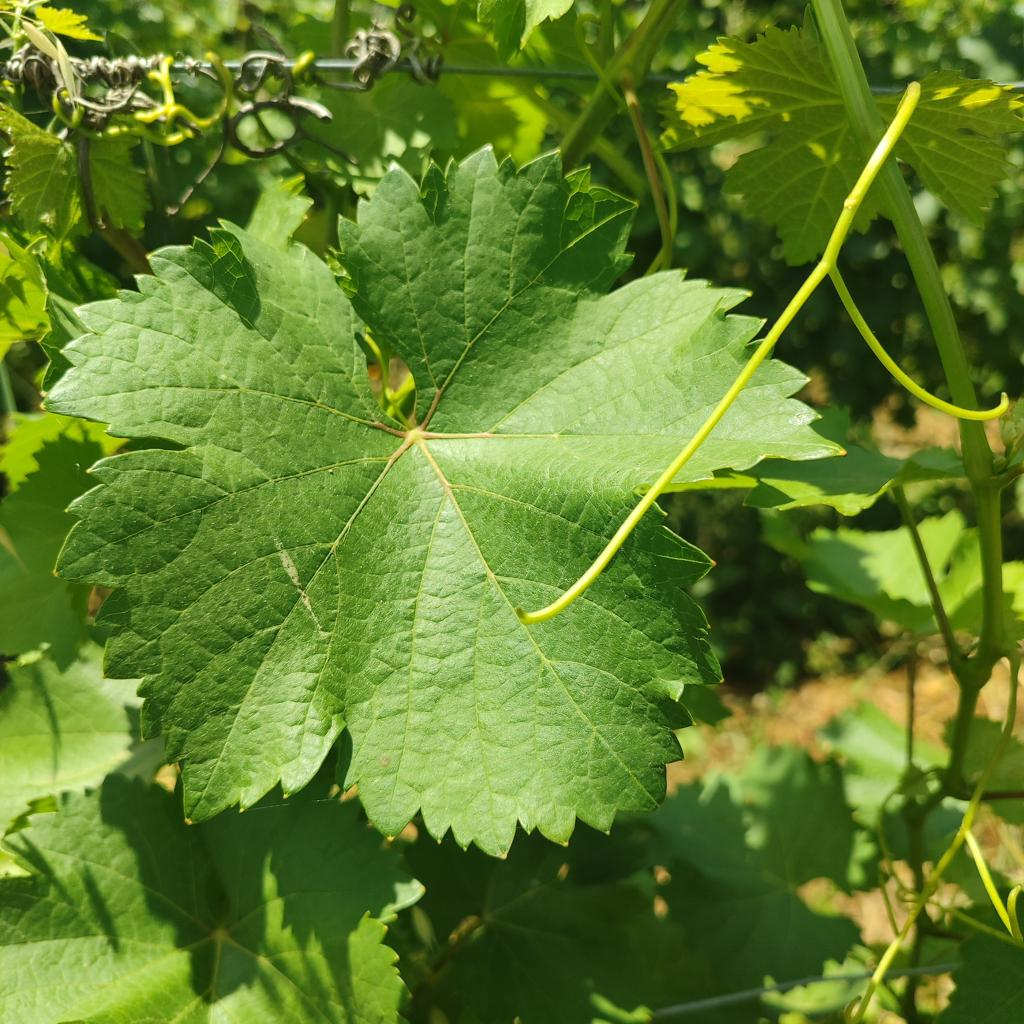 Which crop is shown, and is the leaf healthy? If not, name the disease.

grapevine, healthy
